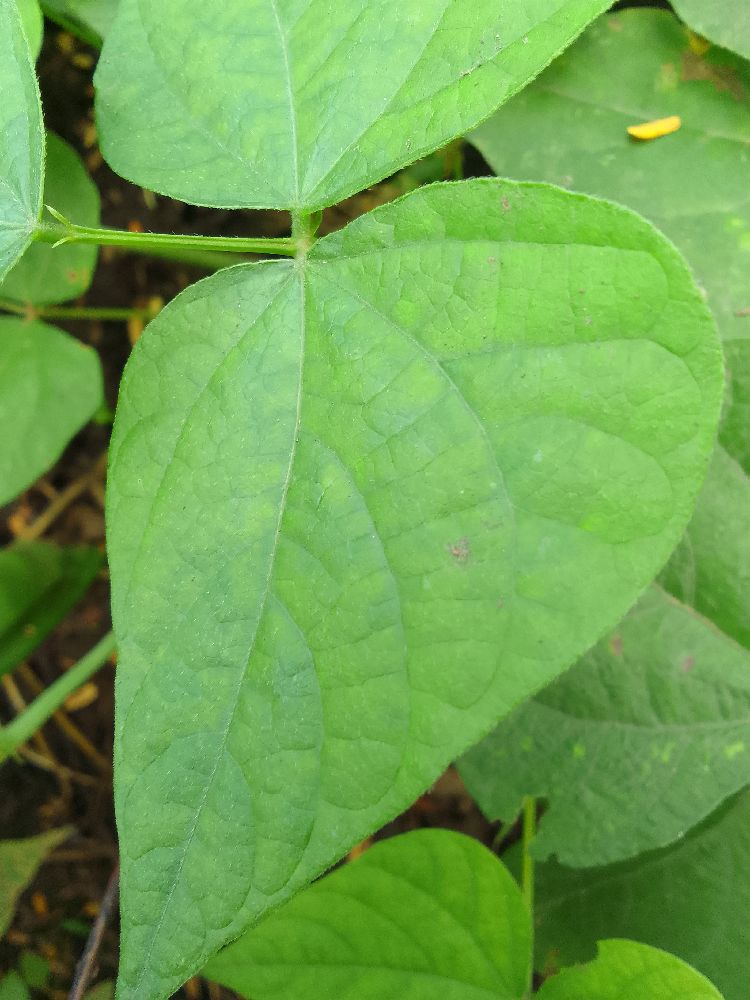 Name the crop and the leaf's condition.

common bean, healthy
